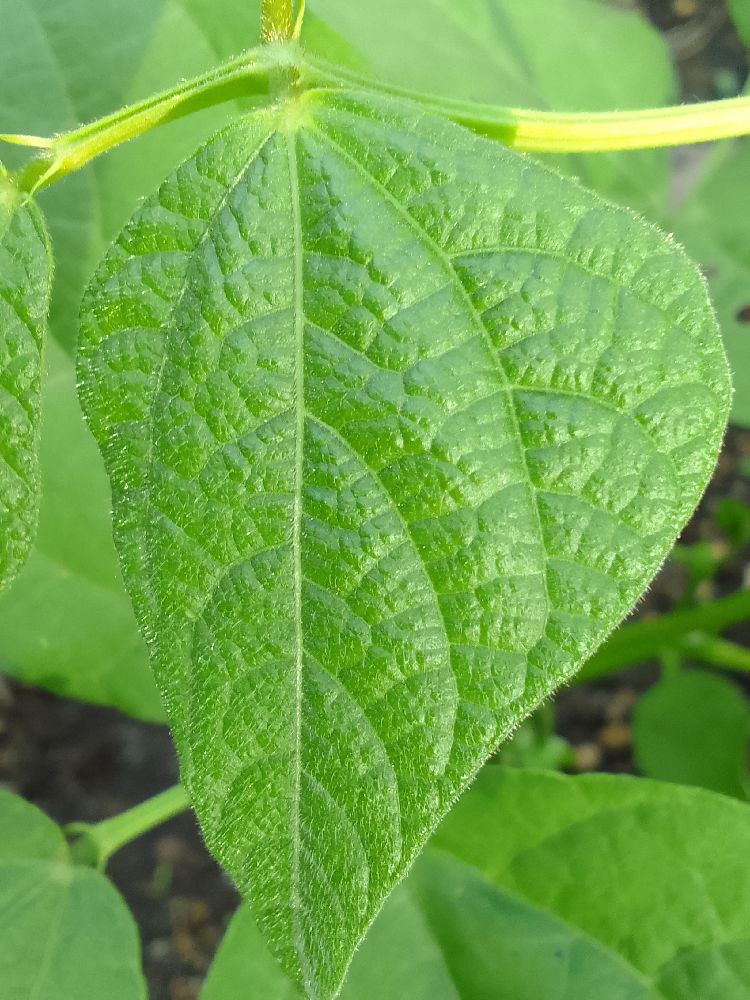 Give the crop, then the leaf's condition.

common bean, healthy
